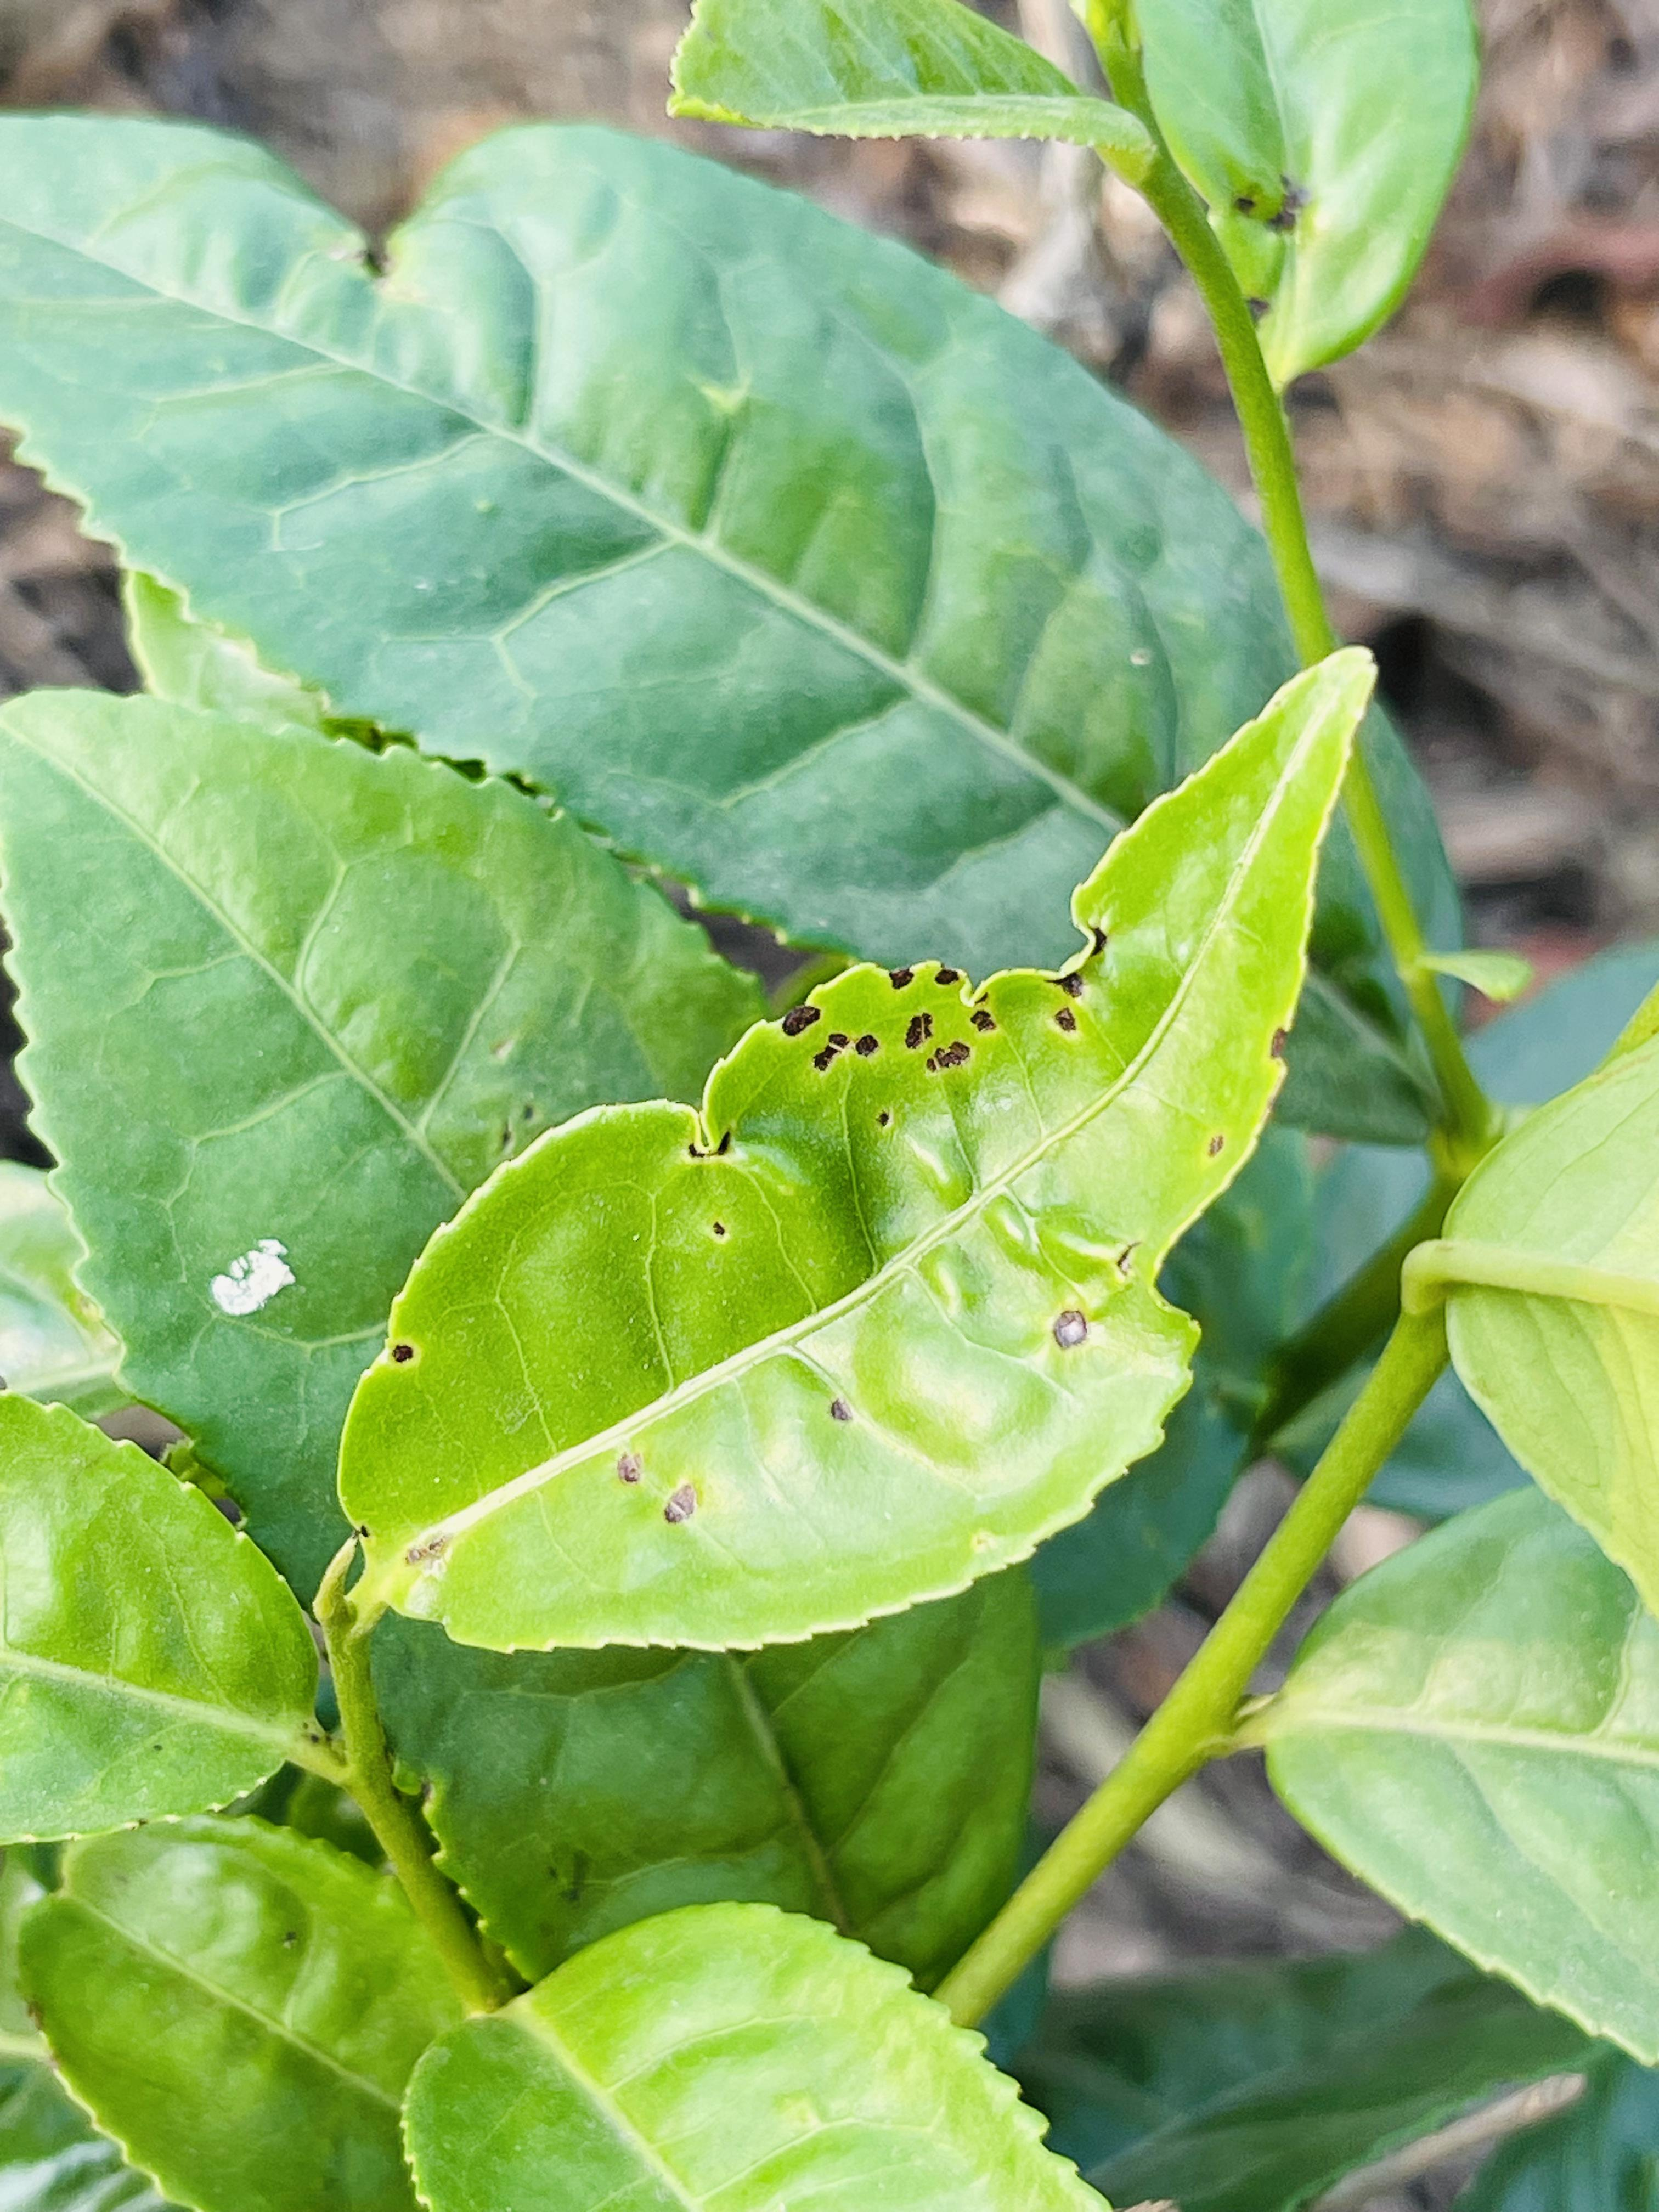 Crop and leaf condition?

tea, helopeltis
